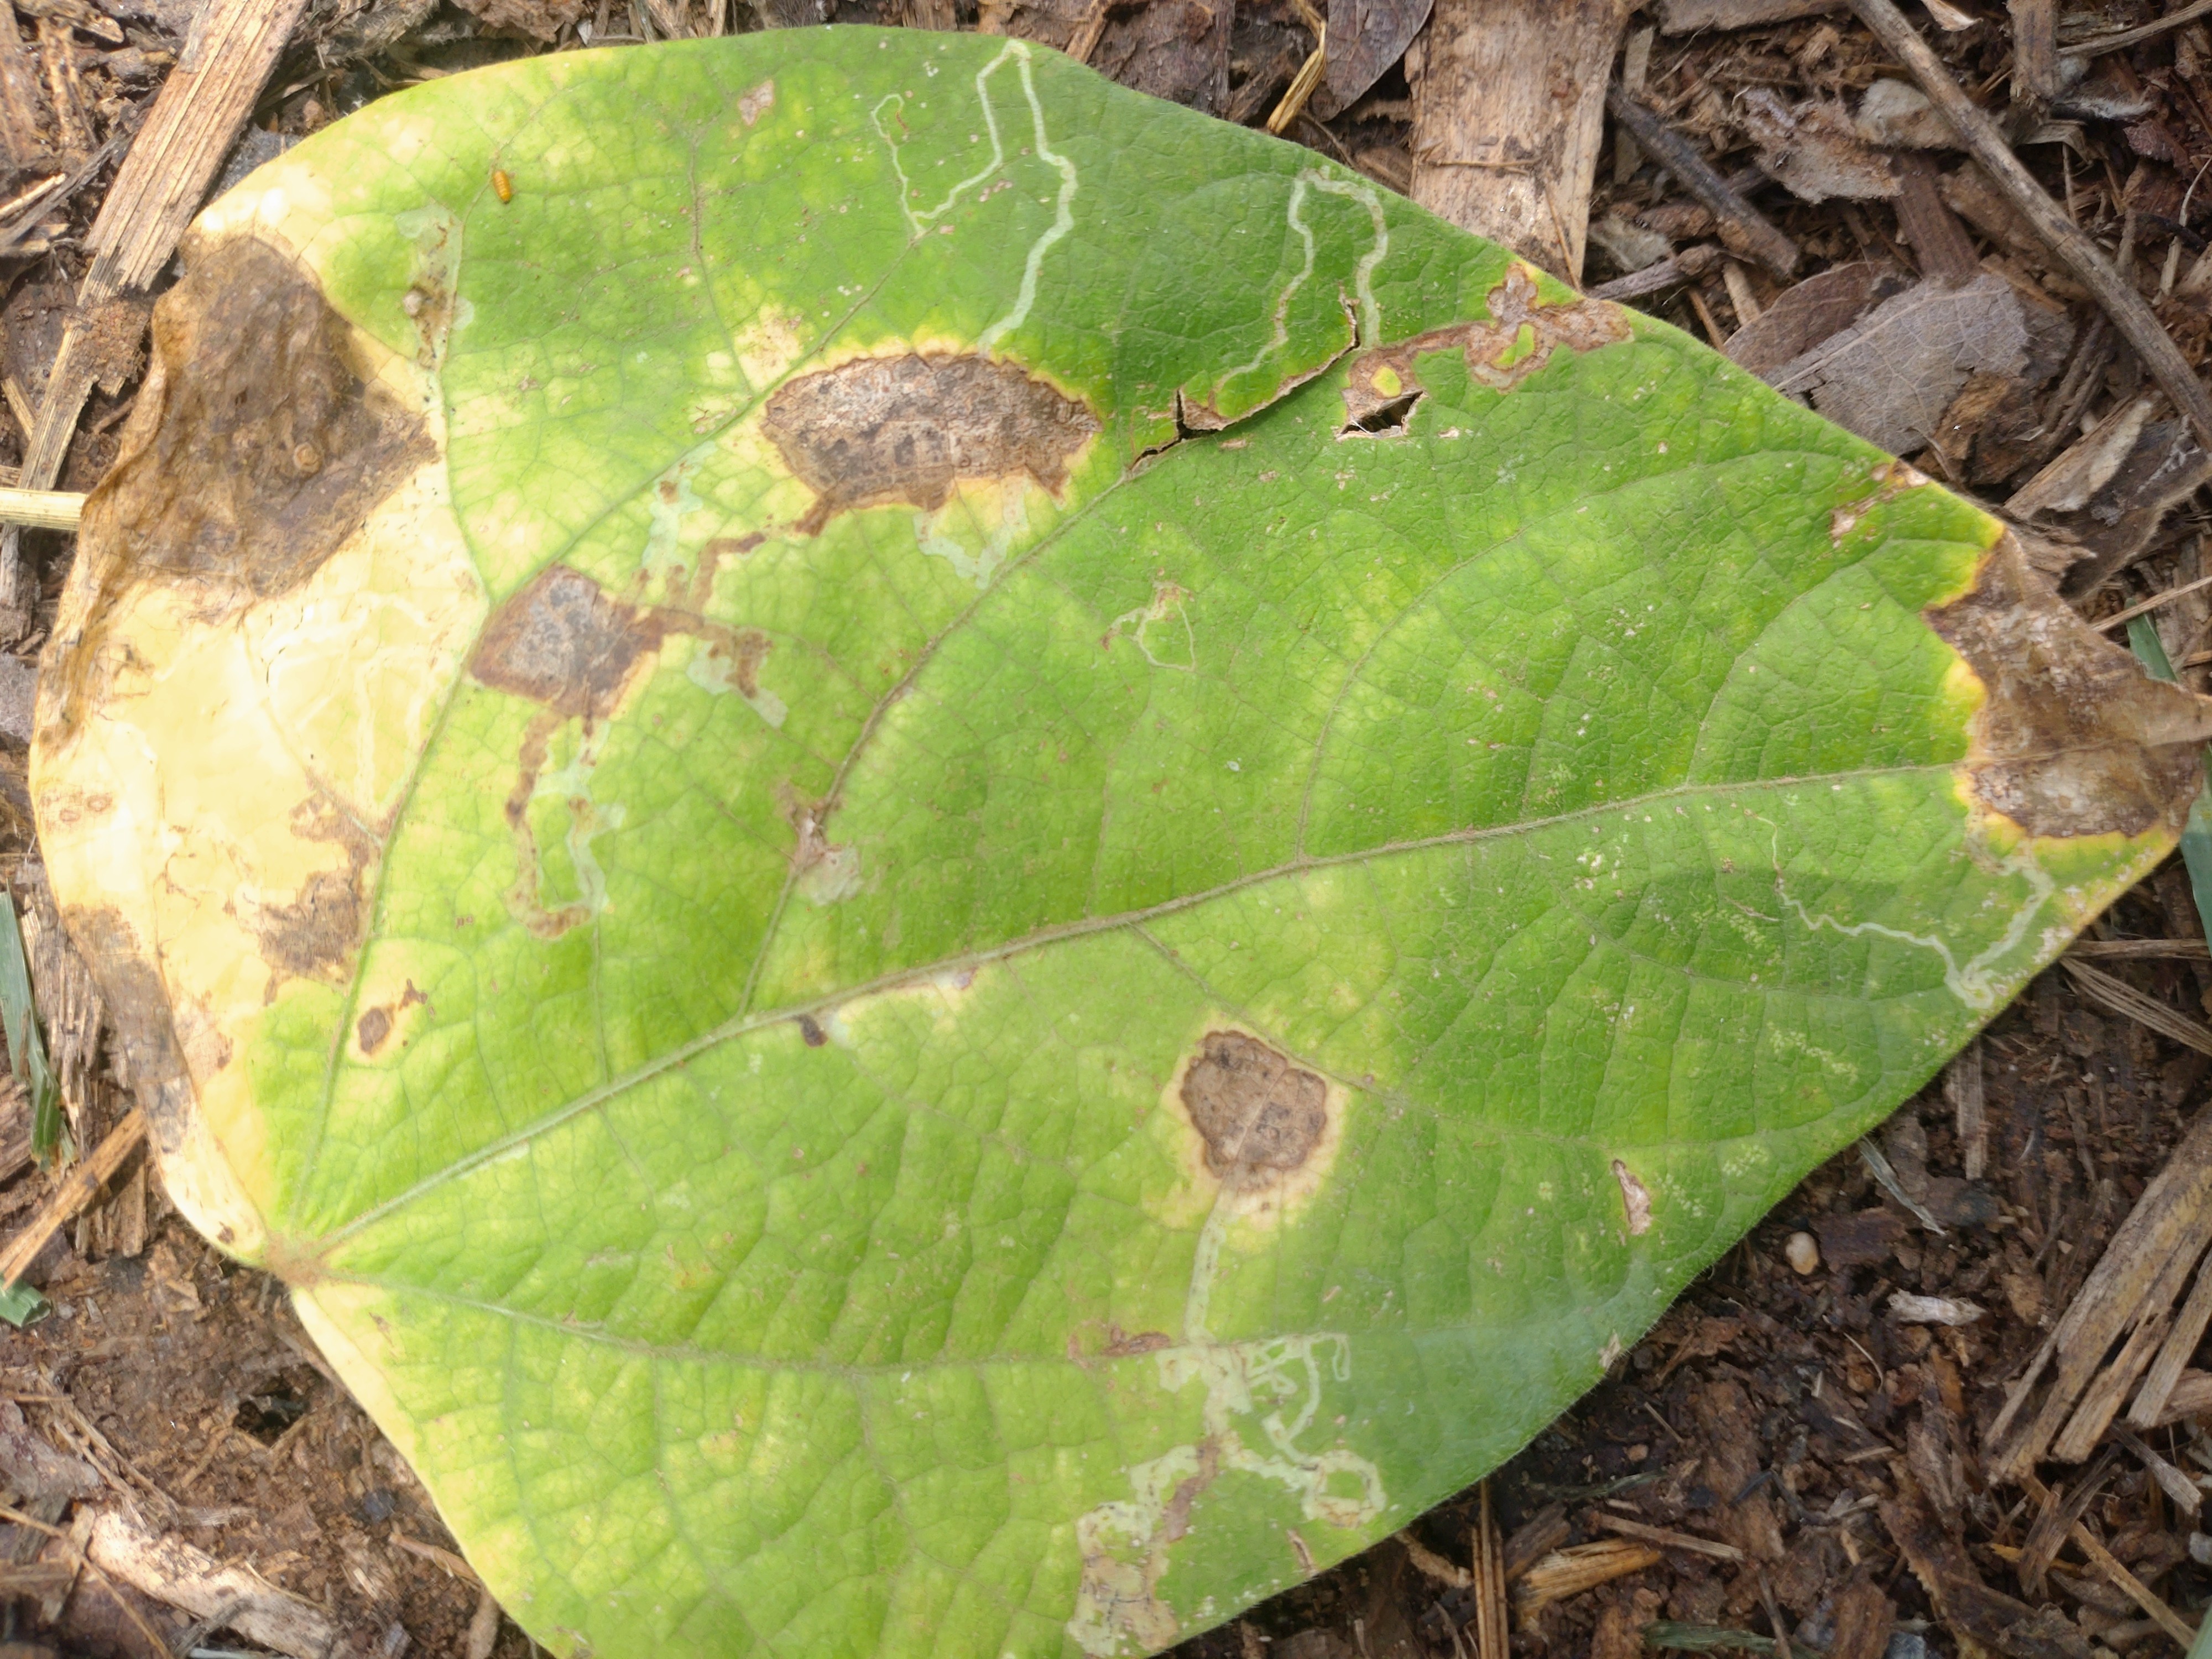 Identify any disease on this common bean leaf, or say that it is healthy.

anthracnose
